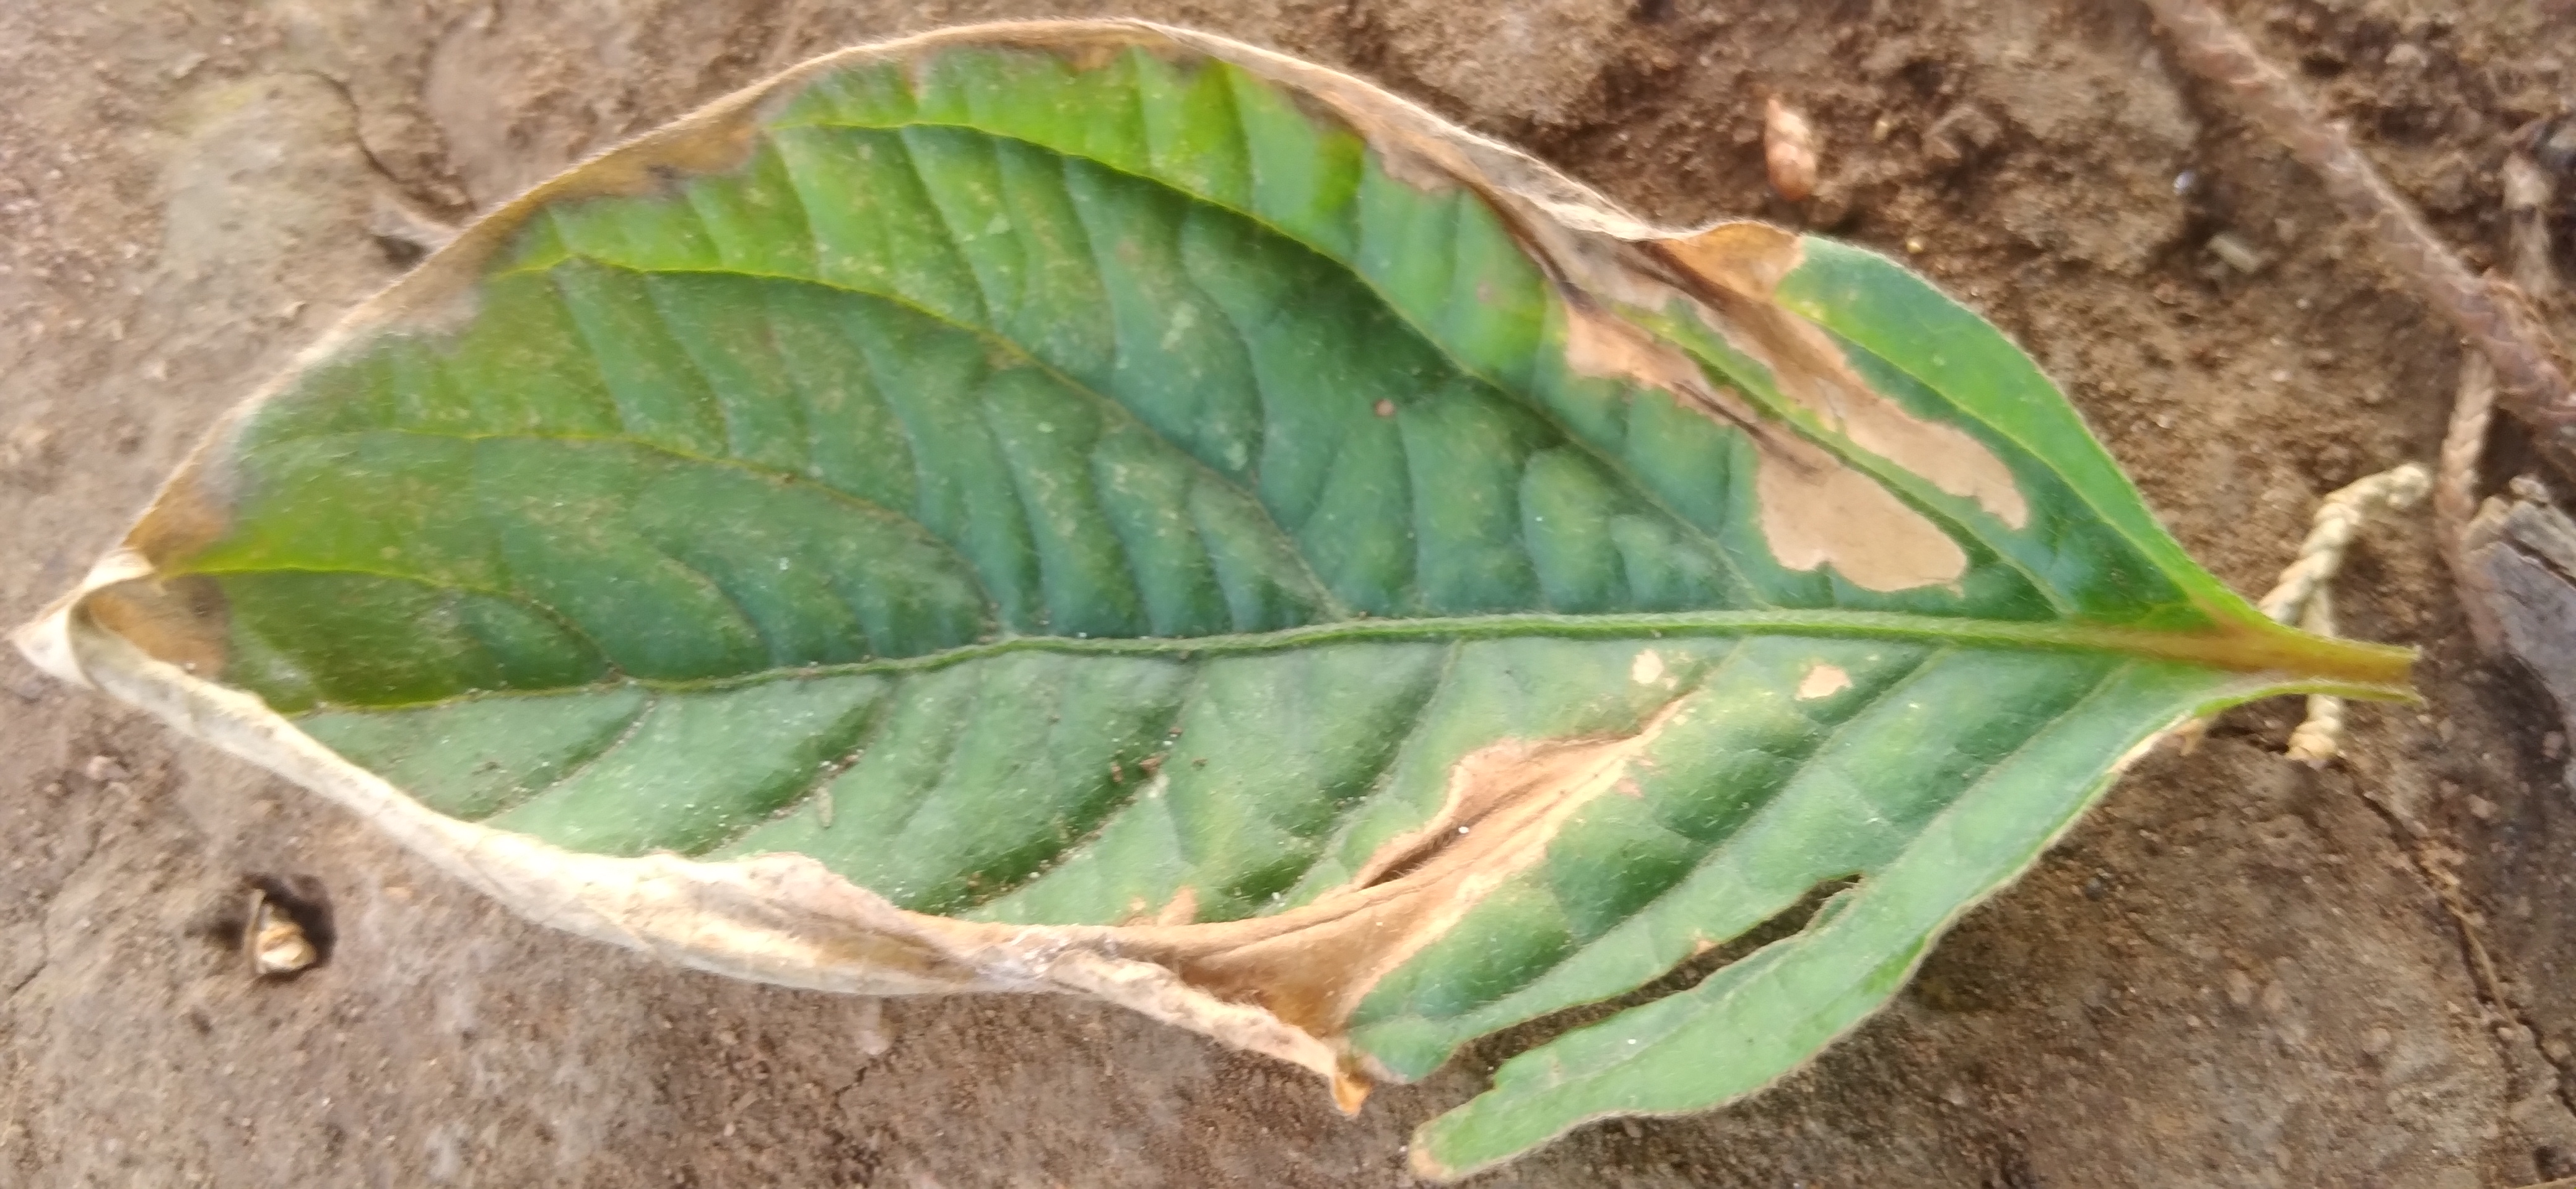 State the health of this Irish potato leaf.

early blight
